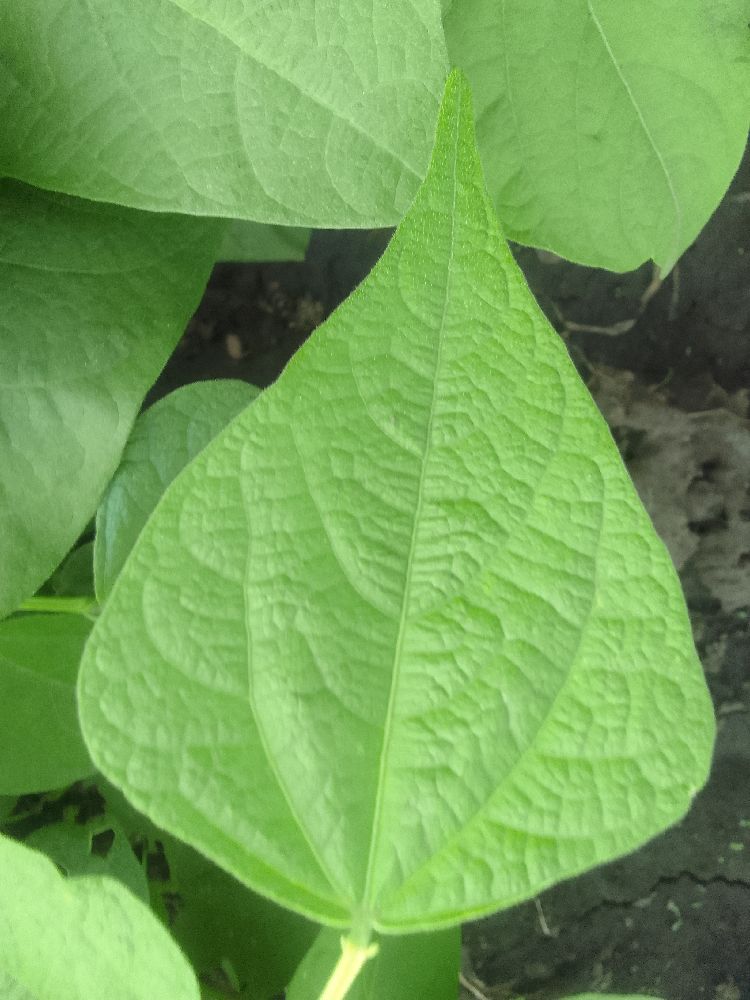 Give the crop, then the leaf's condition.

common bean, healthy
